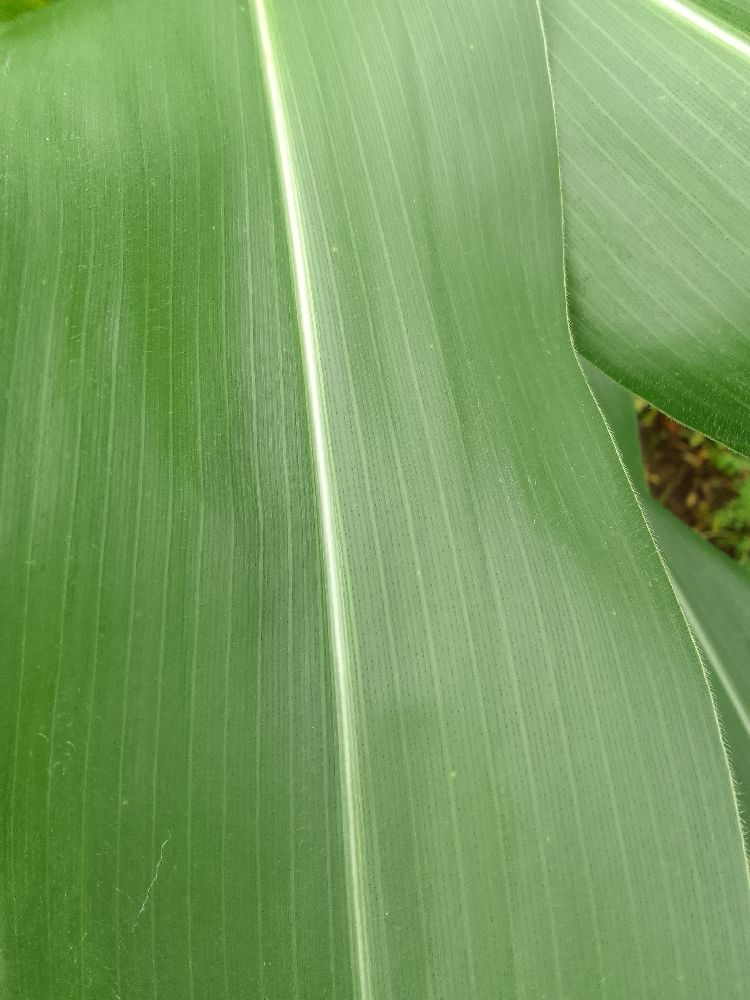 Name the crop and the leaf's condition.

maize, healthy
